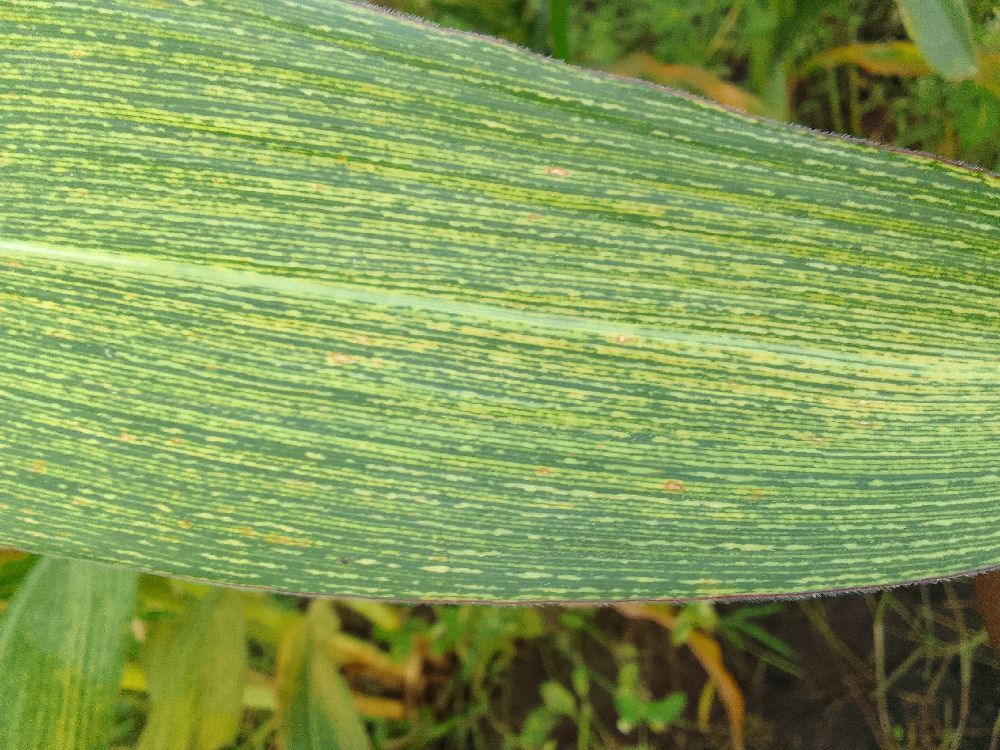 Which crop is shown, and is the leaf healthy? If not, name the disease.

maize, maize streak virus
